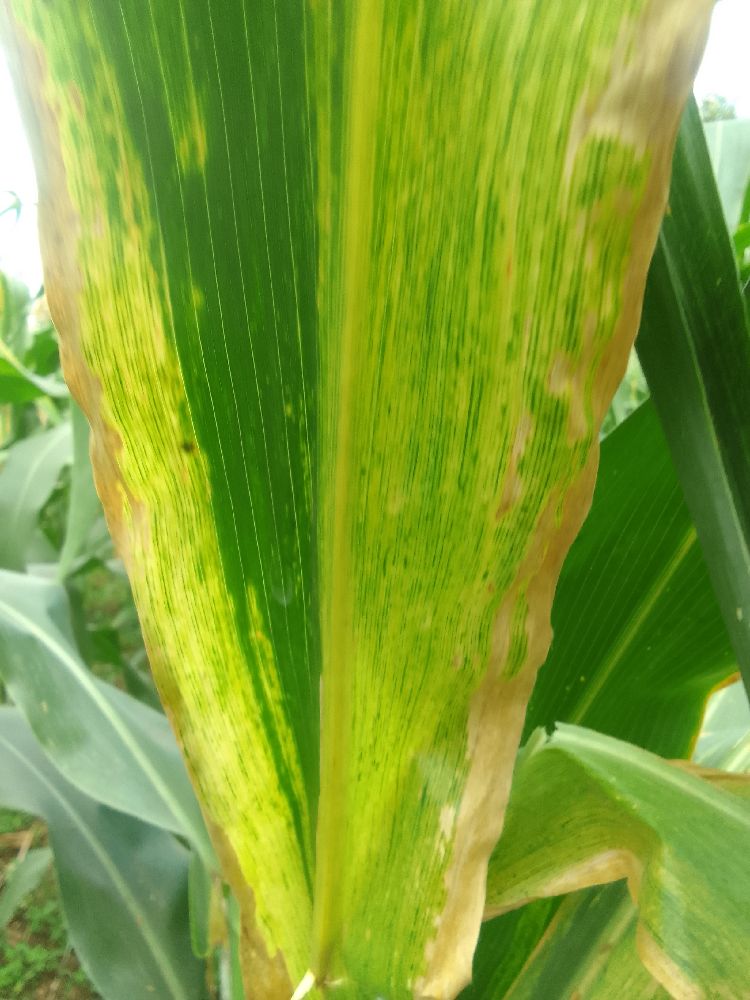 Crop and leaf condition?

maize, maize lethal necrosis
